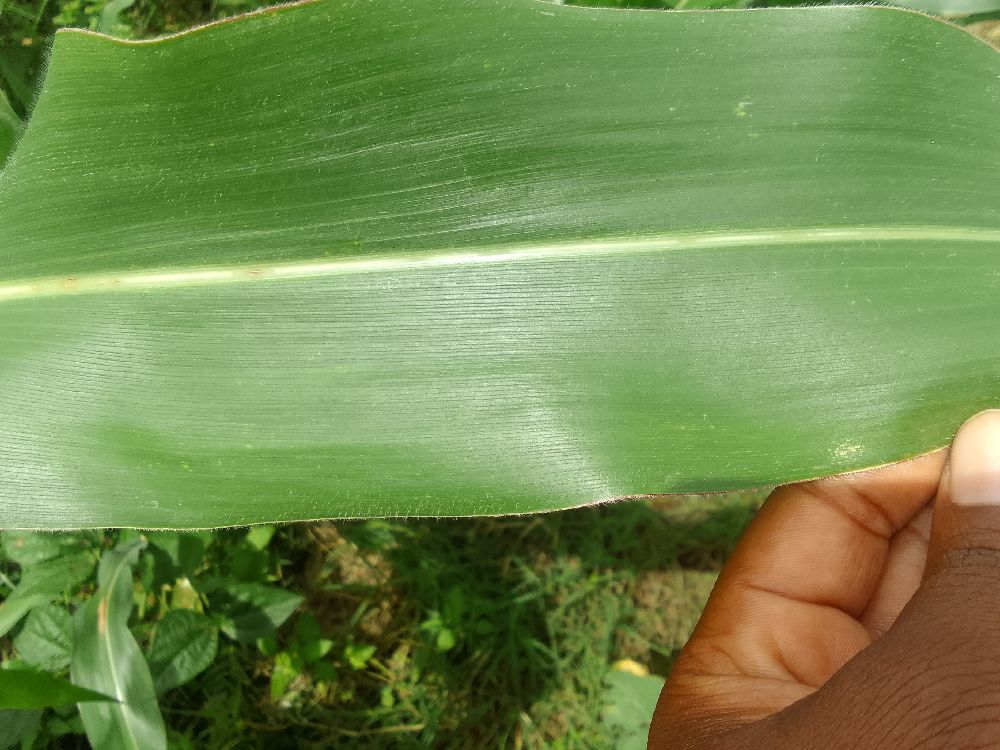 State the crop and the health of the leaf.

maize, healthy
